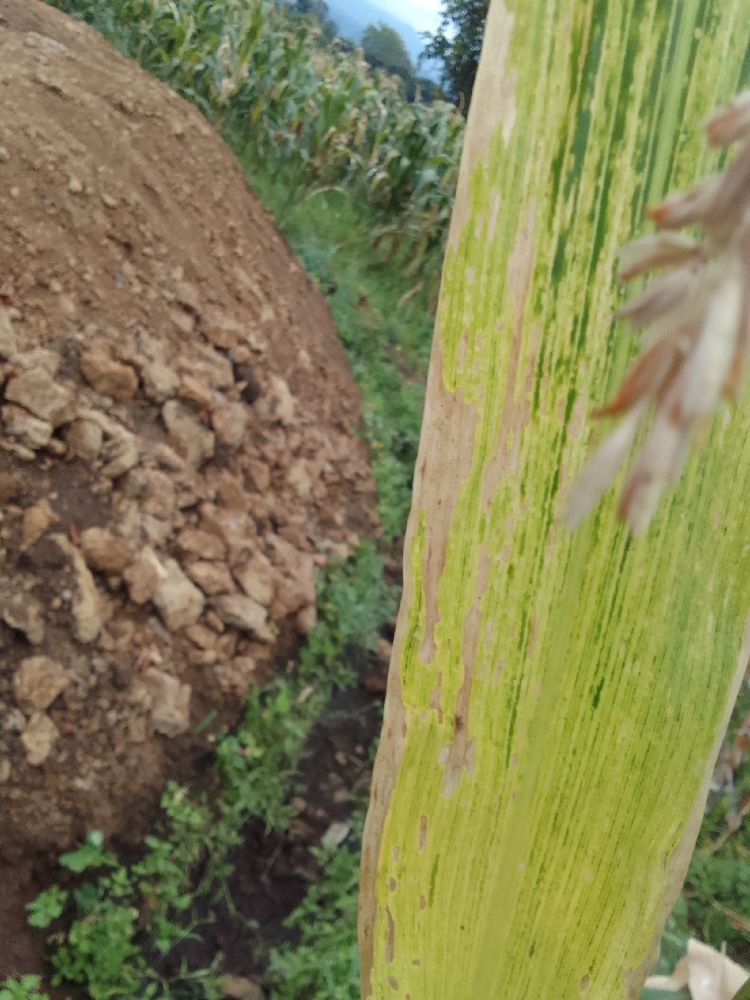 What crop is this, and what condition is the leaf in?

maize, maize lethal necrosis
